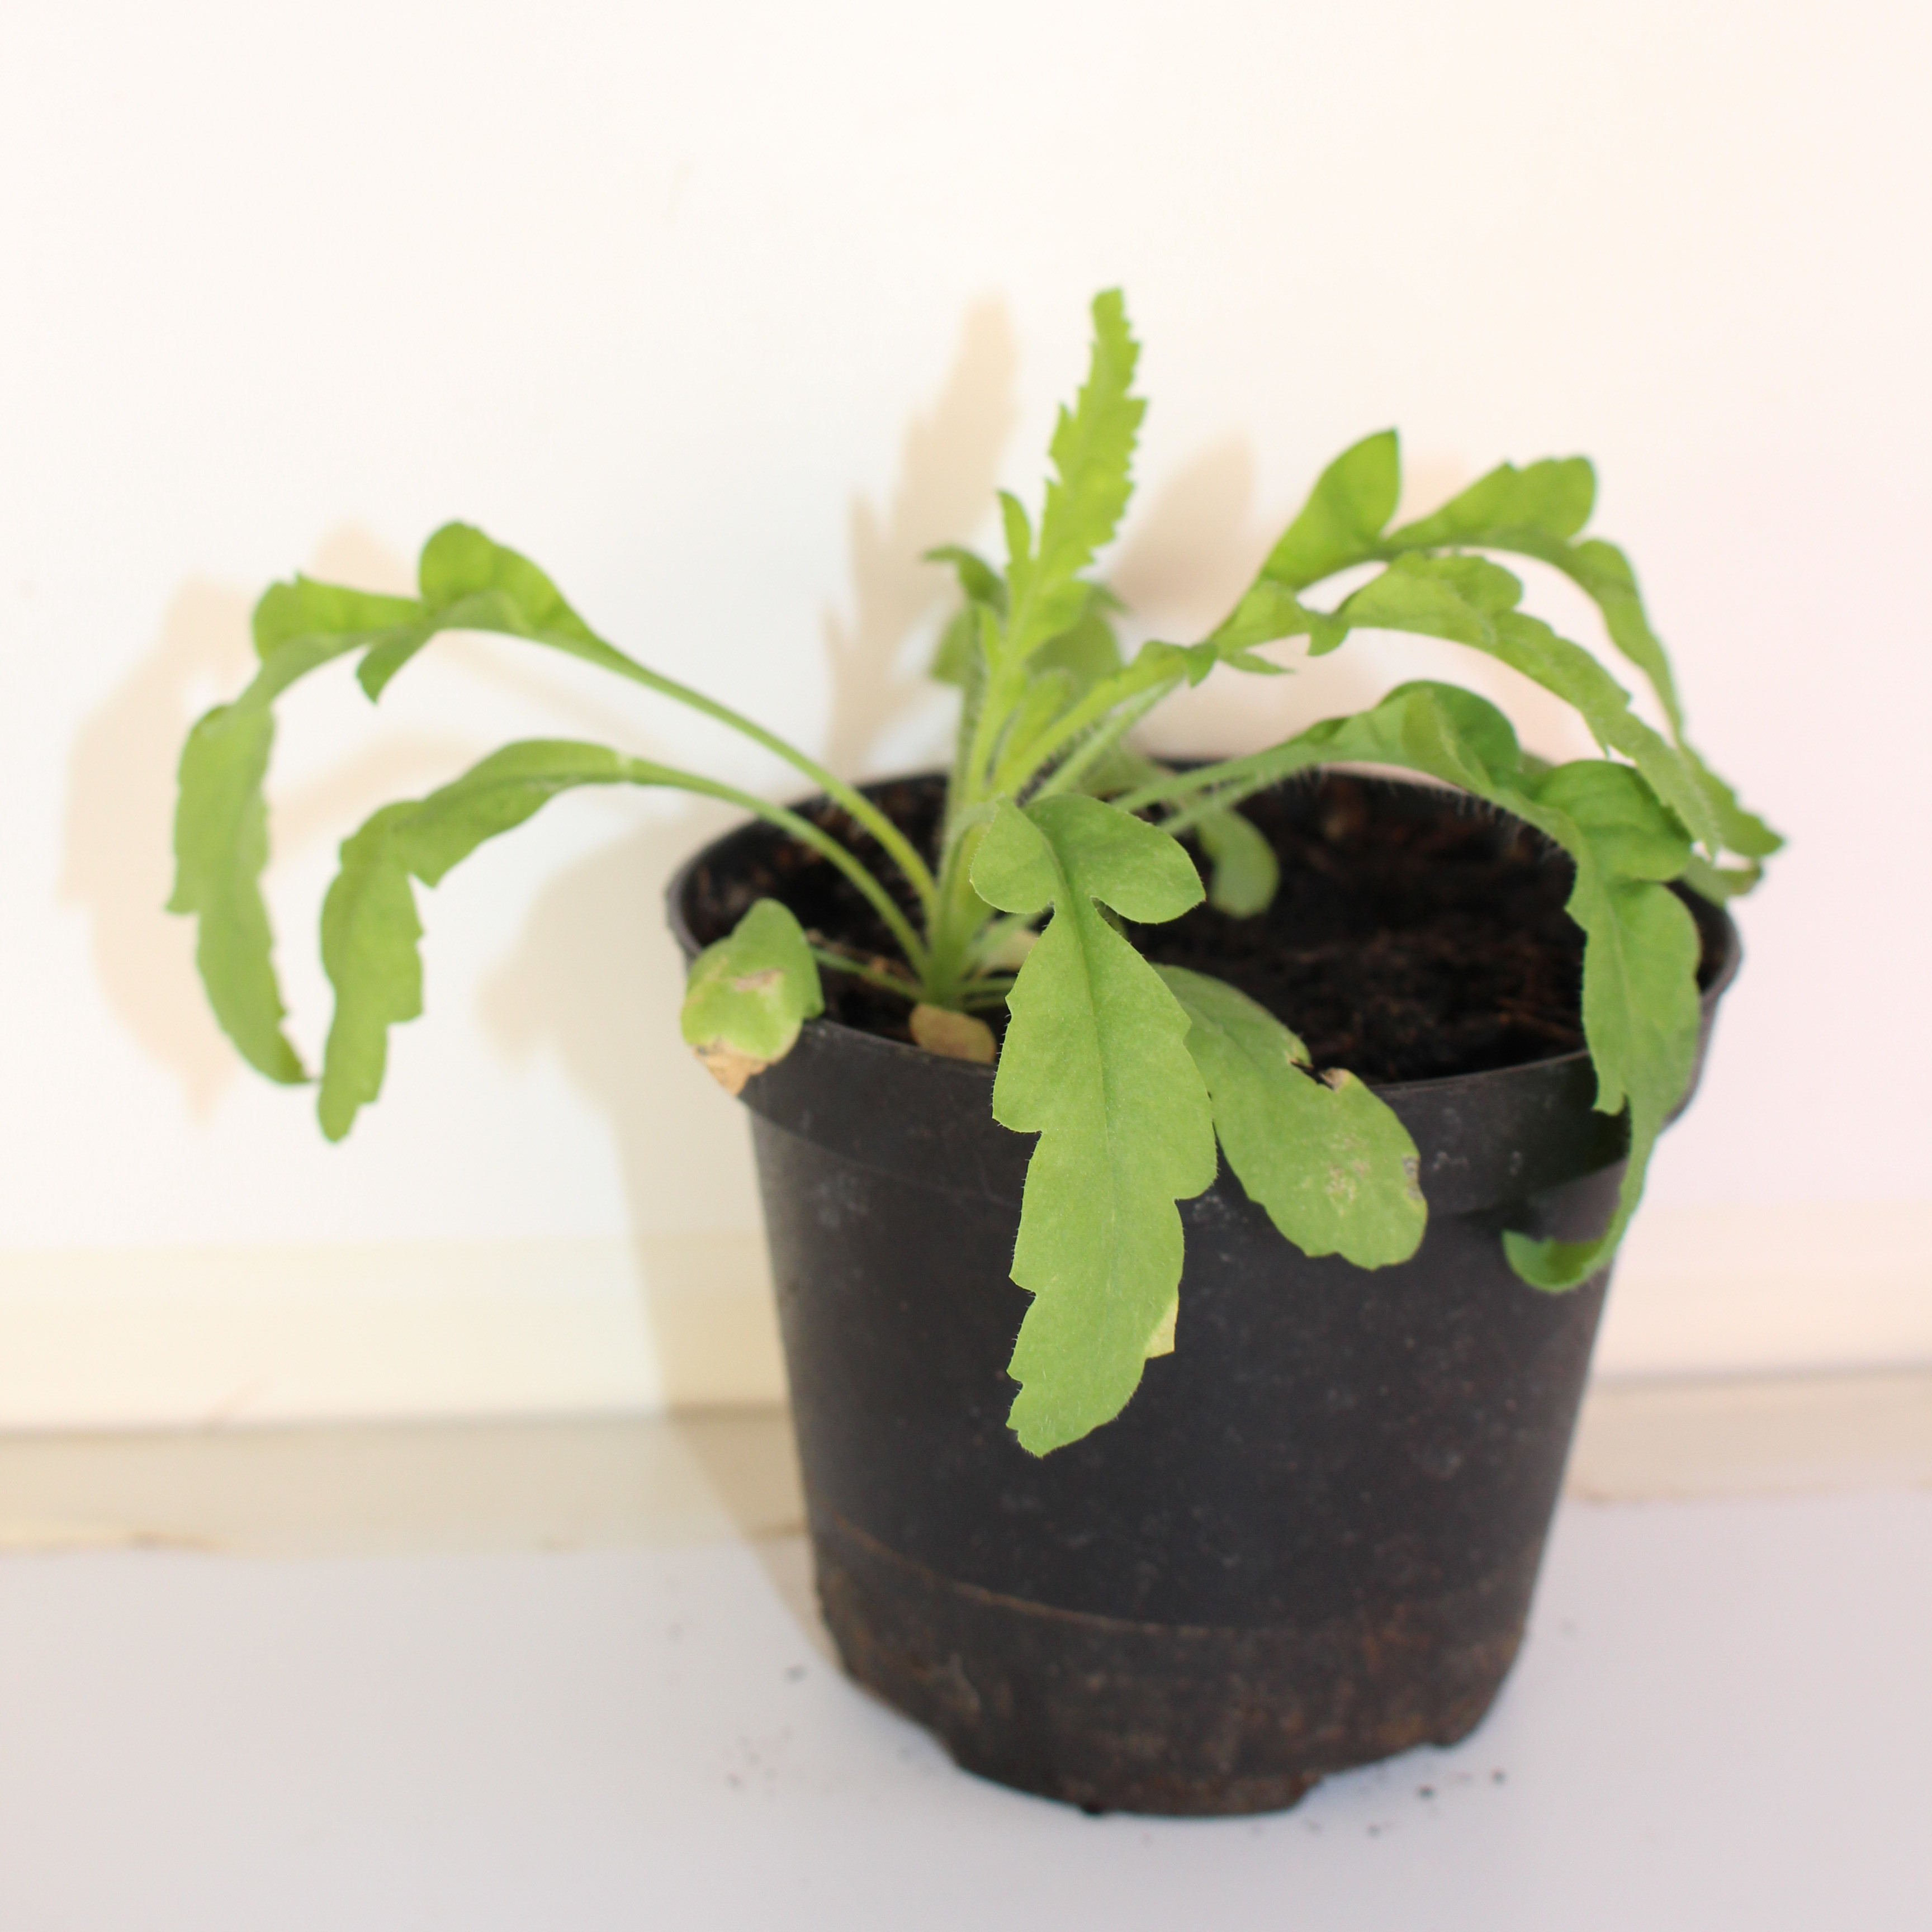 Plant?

Papaver rhoeas
